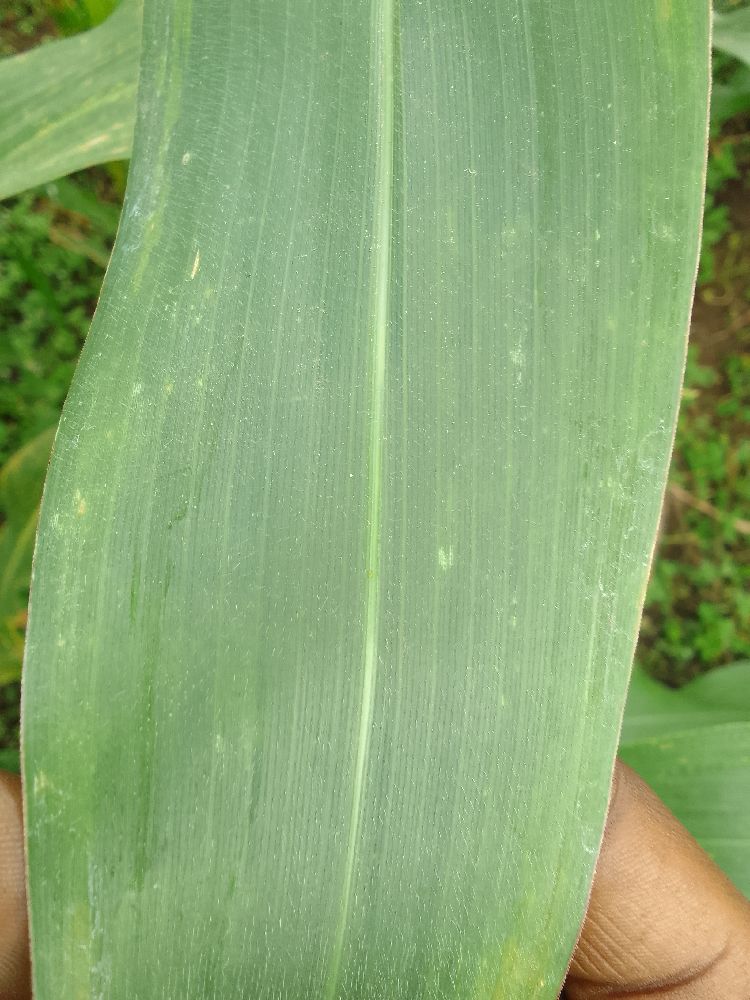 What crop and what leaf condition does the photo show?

maize, healthy
